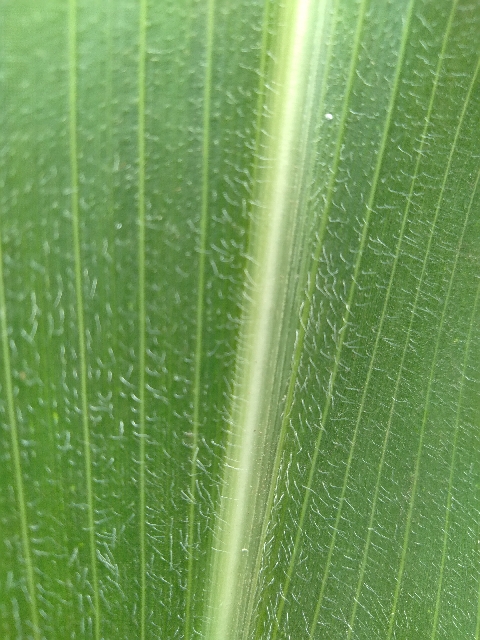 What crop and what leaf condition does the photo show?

maize, healthy
